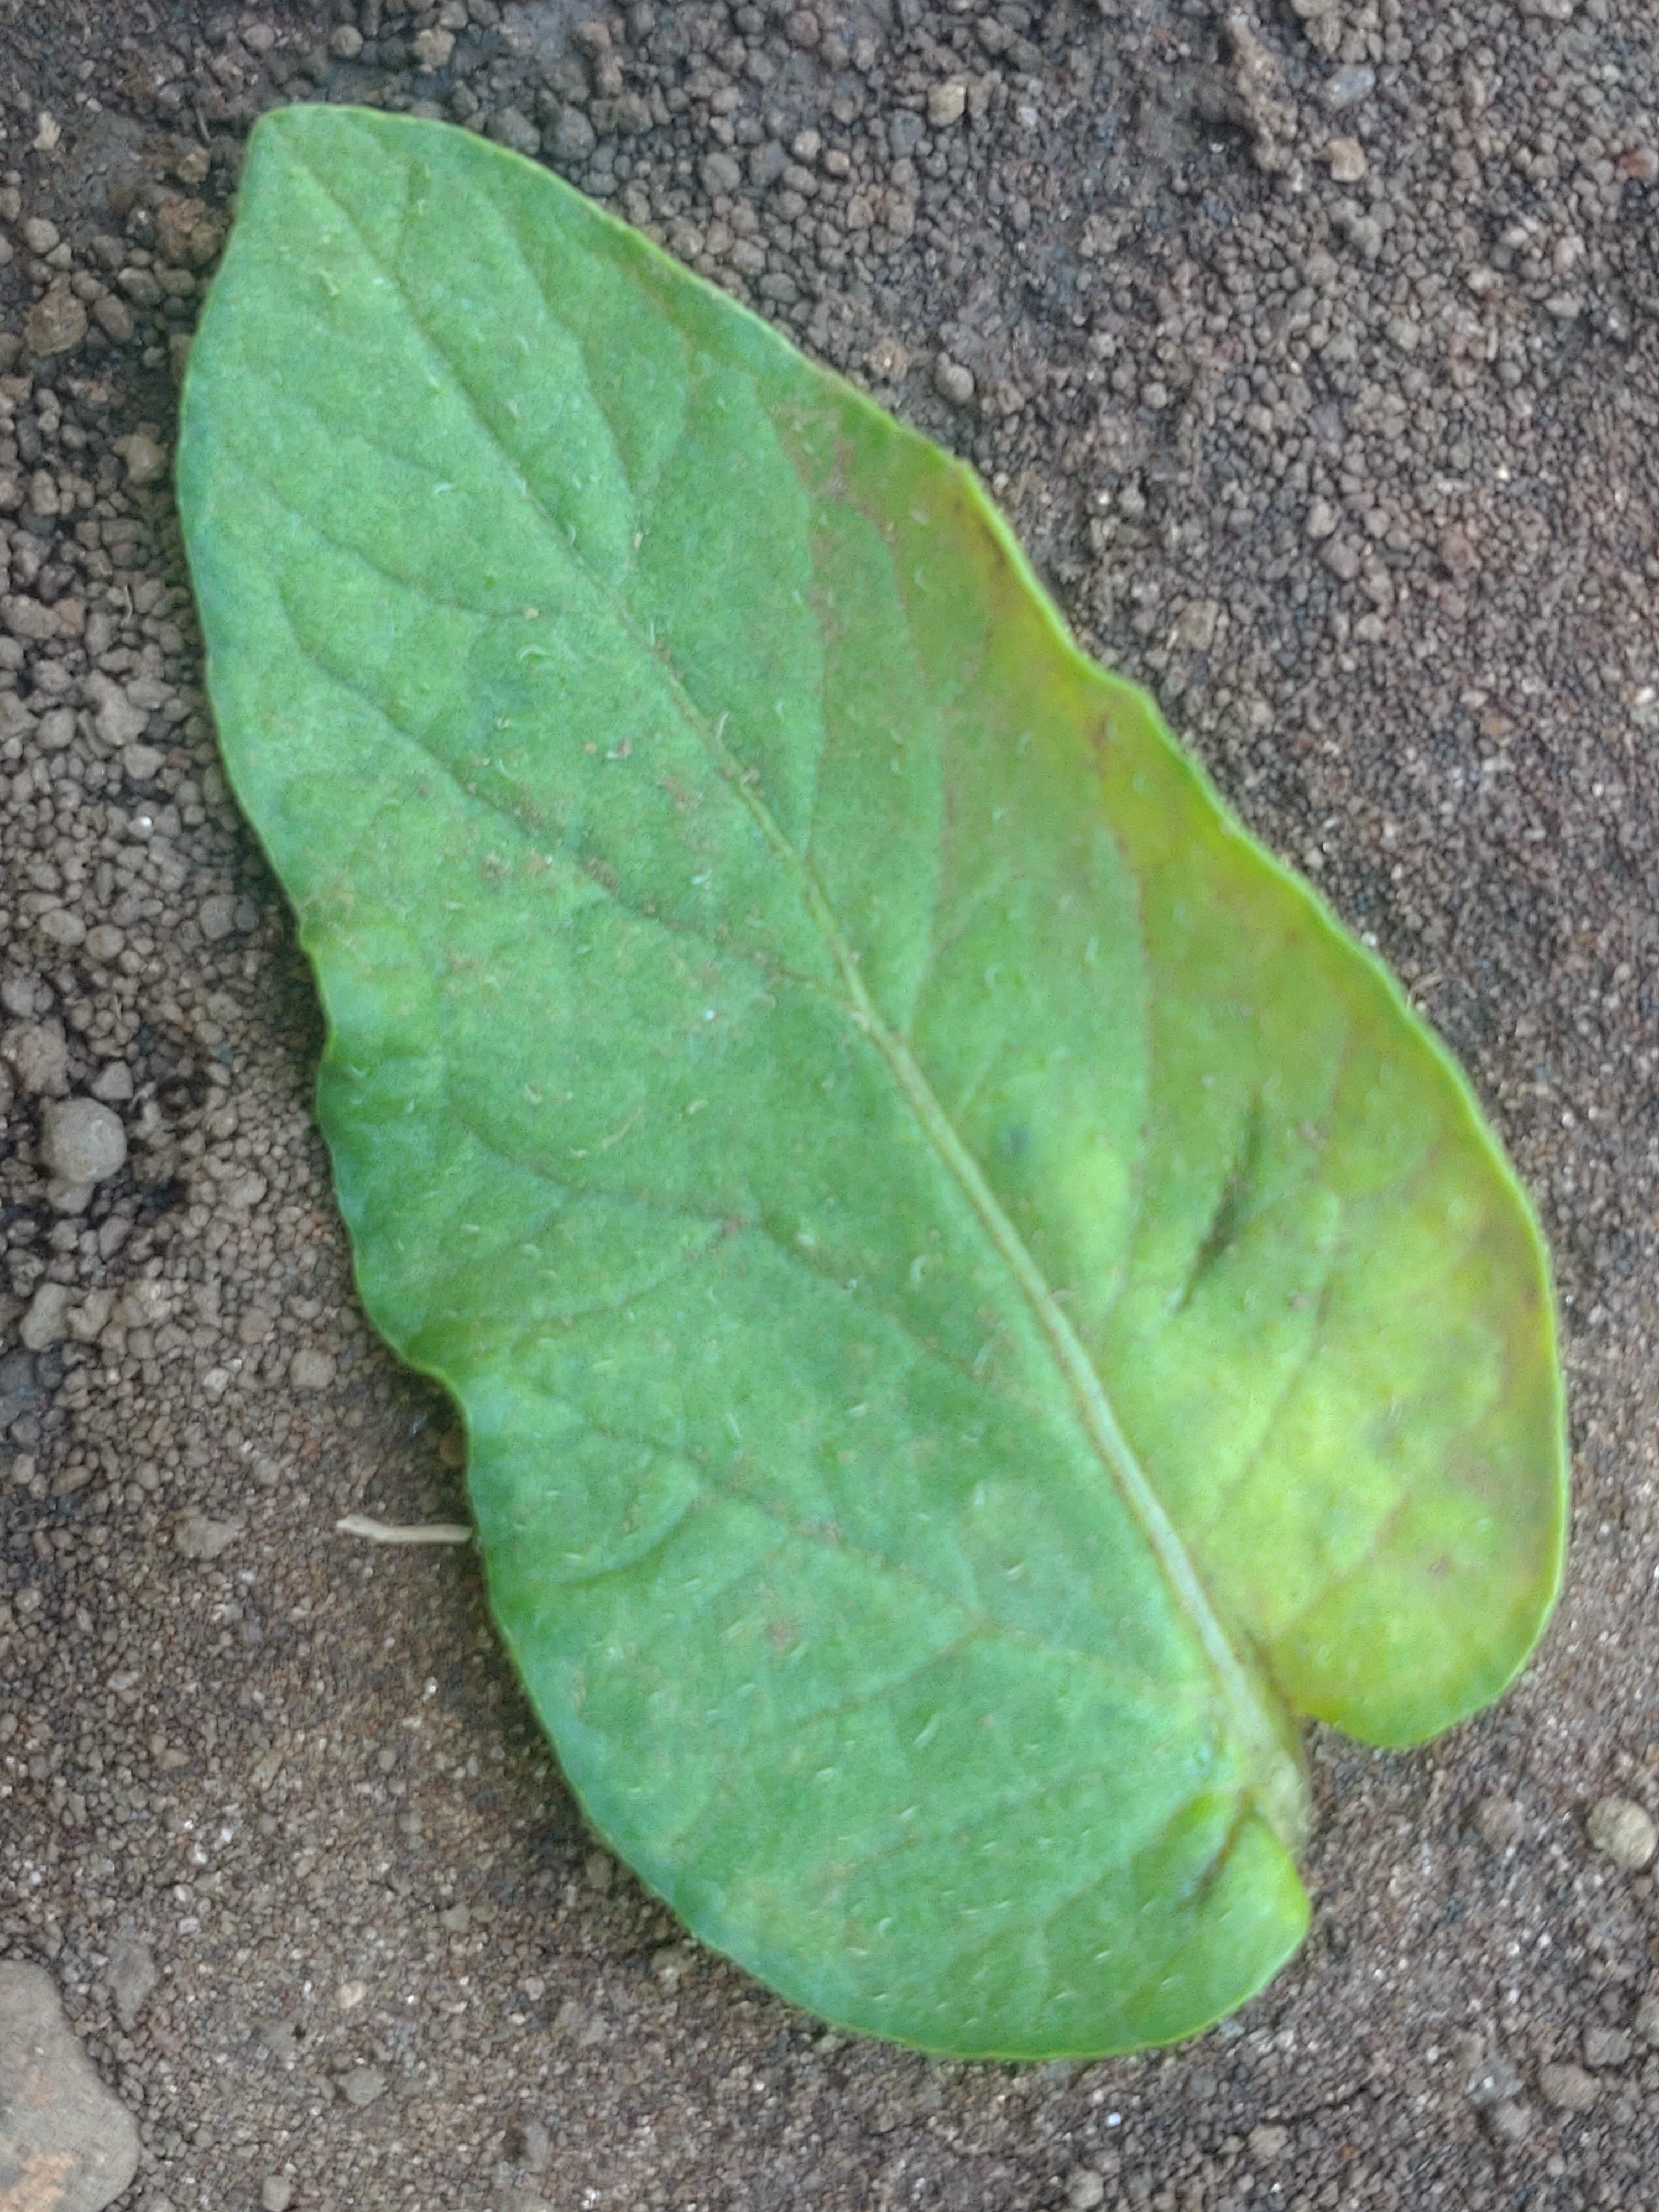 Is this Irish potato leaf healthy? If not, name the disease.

late blight
